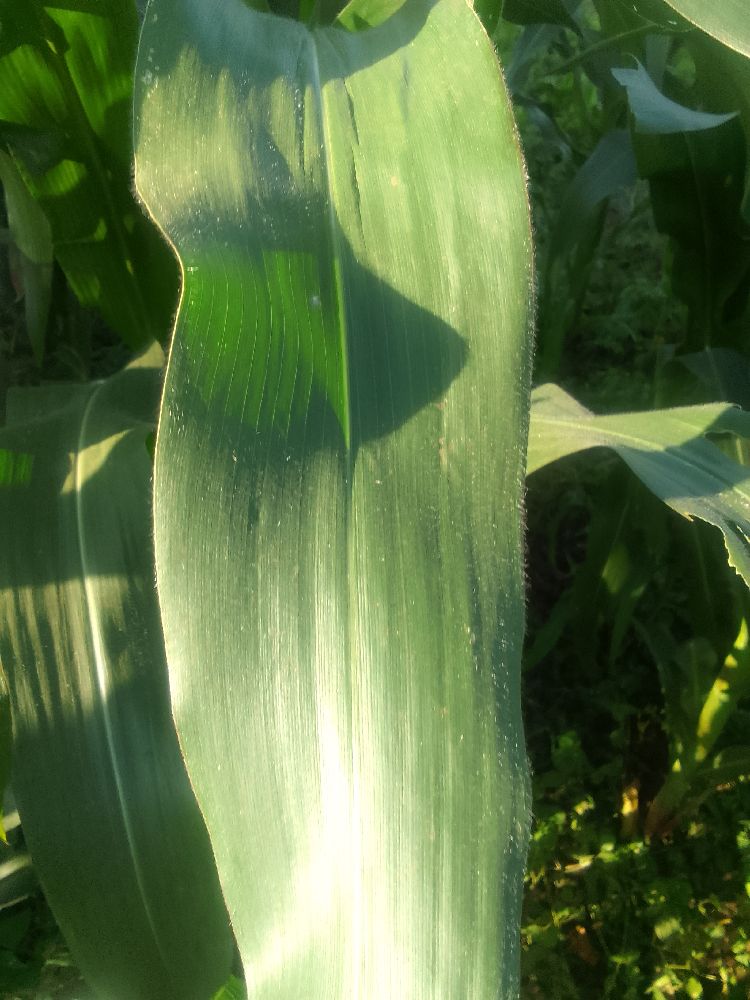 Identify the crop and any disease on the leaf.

maize, healthy
